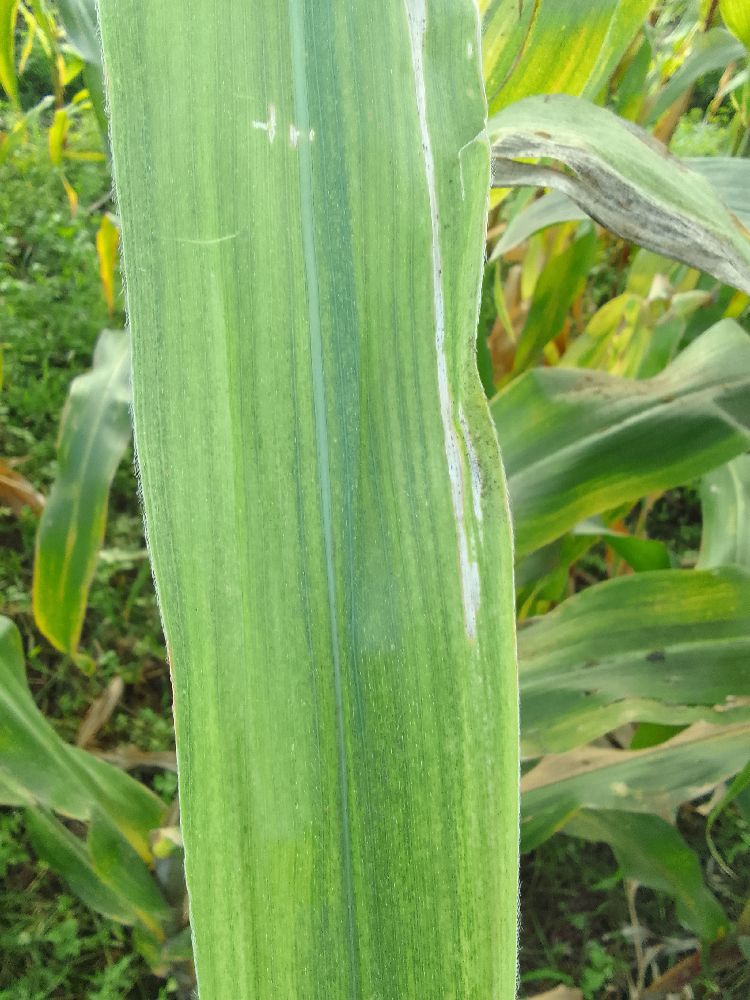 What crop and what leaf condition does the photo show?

maize, maize lethal necrosis
